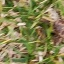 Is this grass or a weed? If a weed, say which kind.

grass
